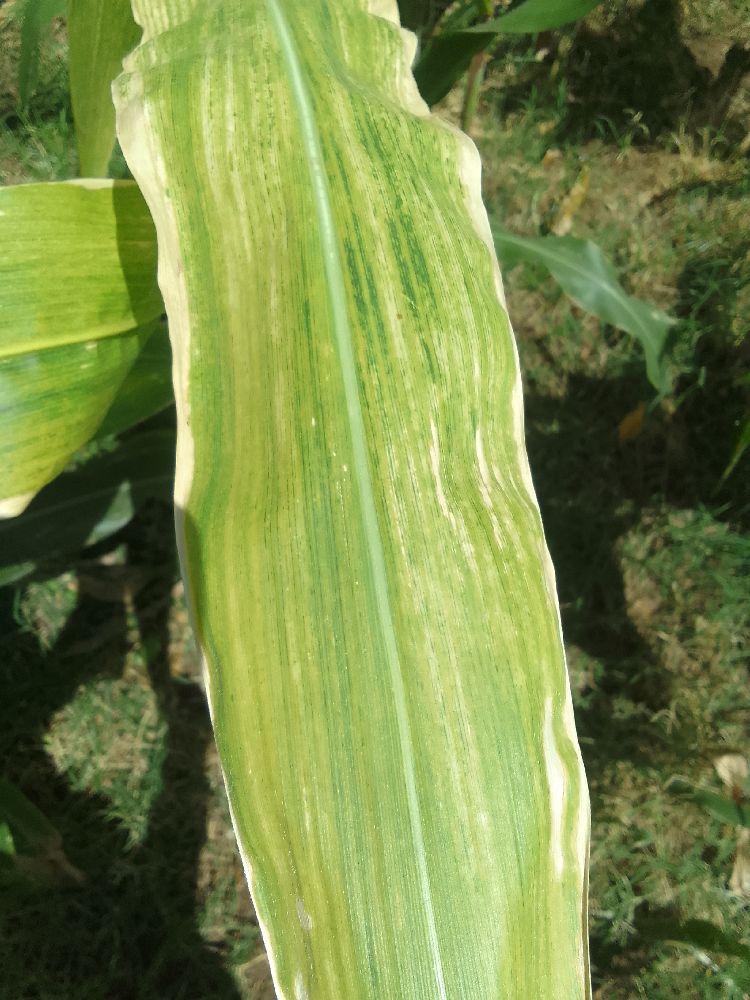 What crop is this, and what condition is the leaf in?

maize, maize lethal necrosis
